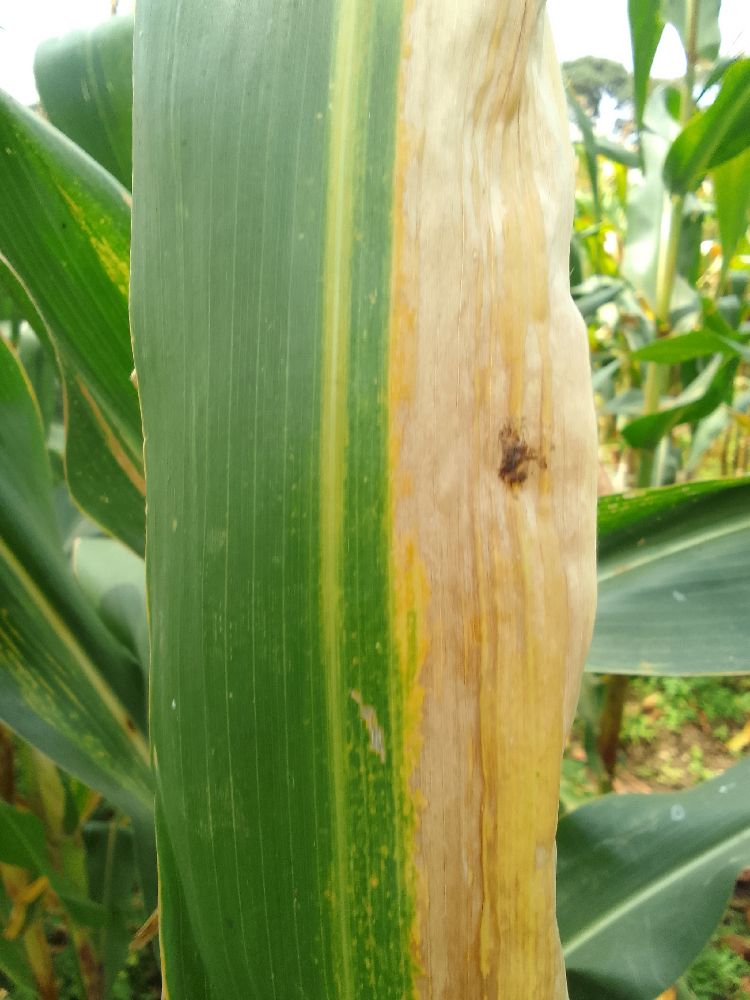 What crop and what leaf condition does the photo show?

maize, maize lethal necrosis
